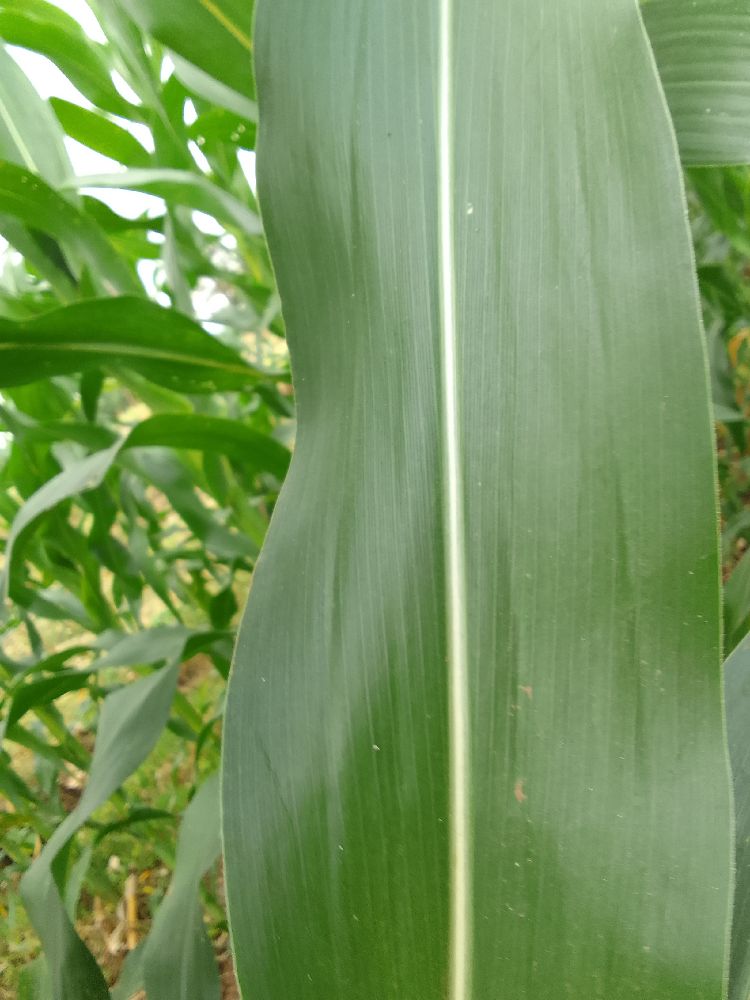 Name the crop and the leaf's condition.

maize, healthy
